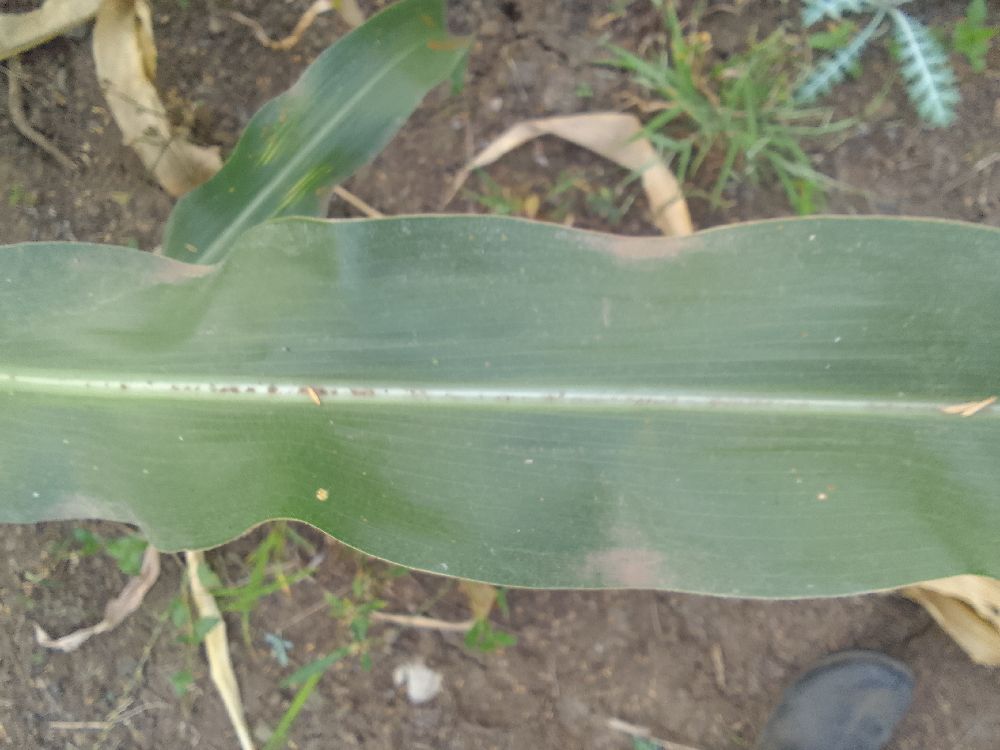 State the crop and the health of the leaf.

maize, healthy
